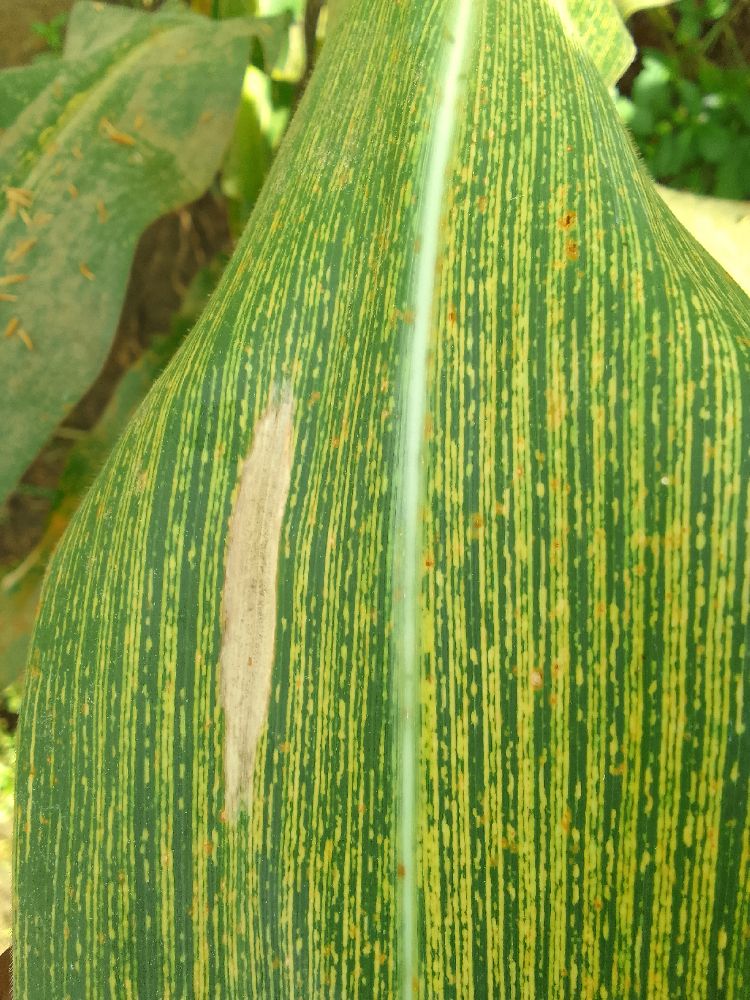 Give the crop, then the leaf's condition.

maize, maize streak virus
